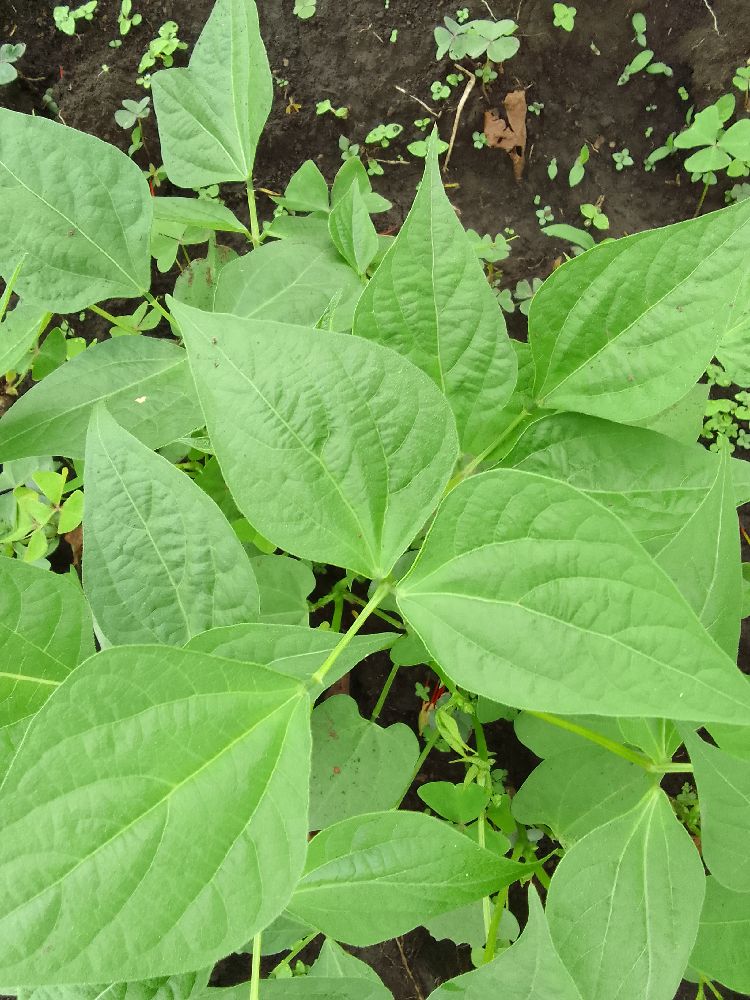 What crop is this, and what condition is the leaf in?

common bean, healthy
